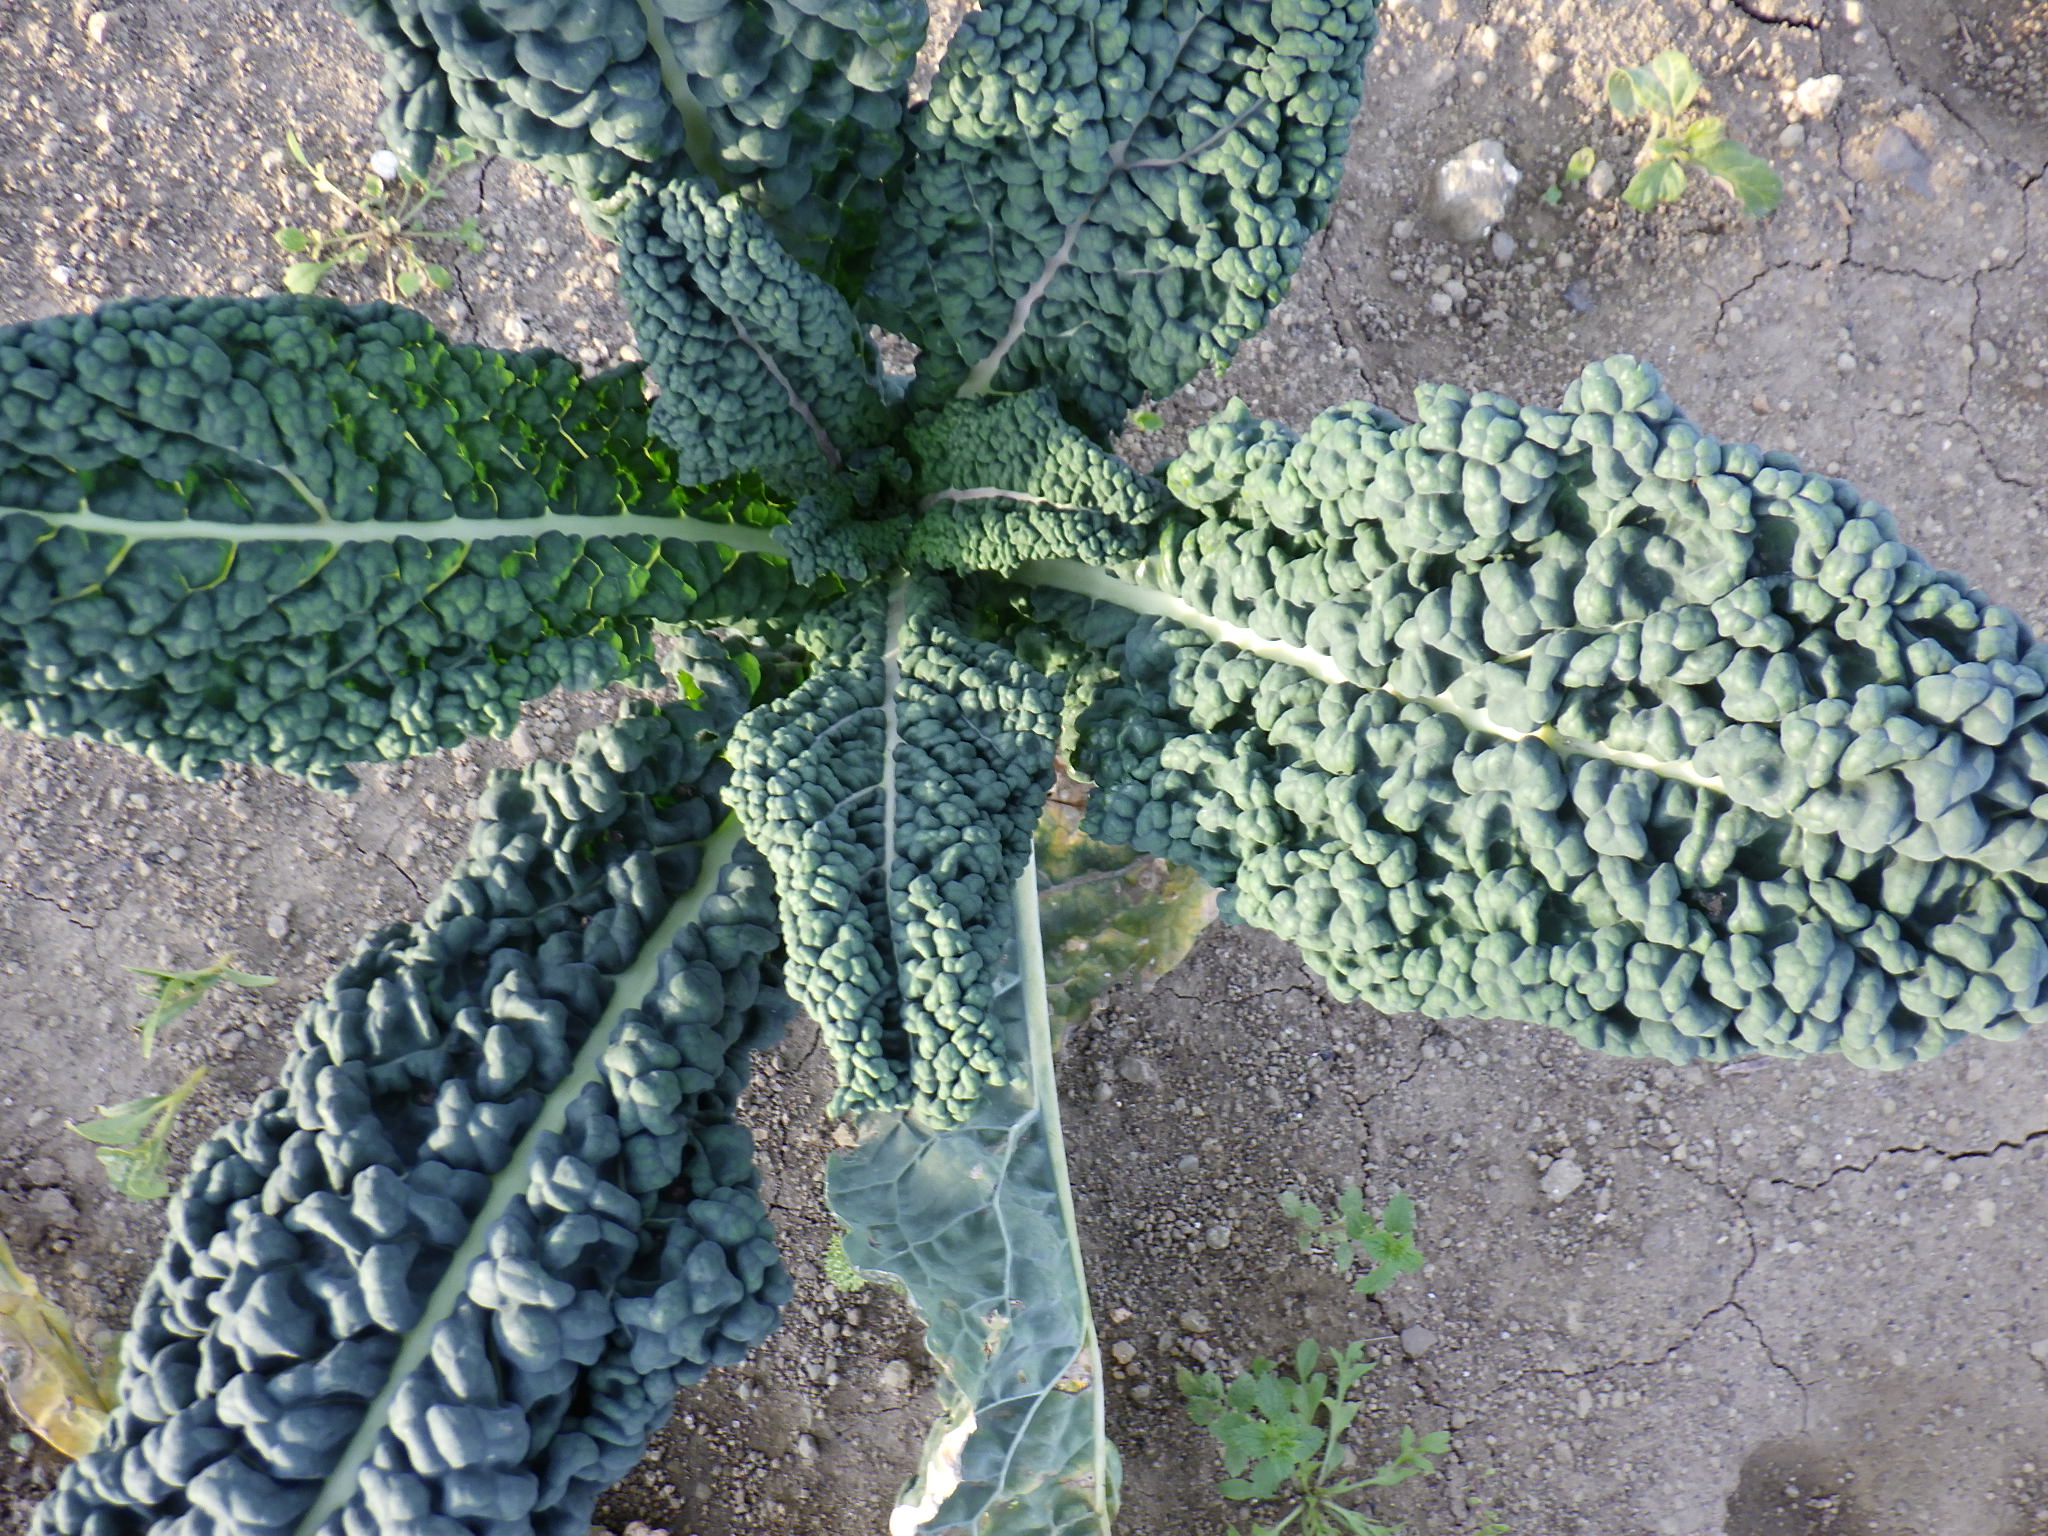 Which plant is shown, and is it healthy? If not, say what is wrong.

cabbage, healthy
